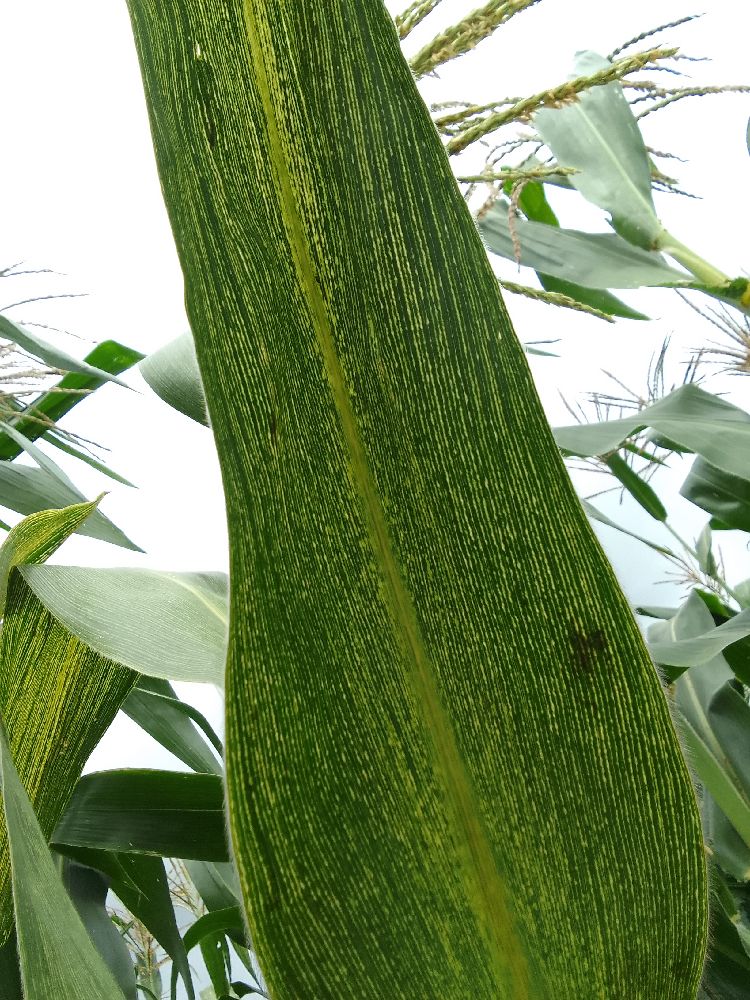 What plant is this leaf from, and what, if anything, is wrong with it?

maize, maize streak virus
